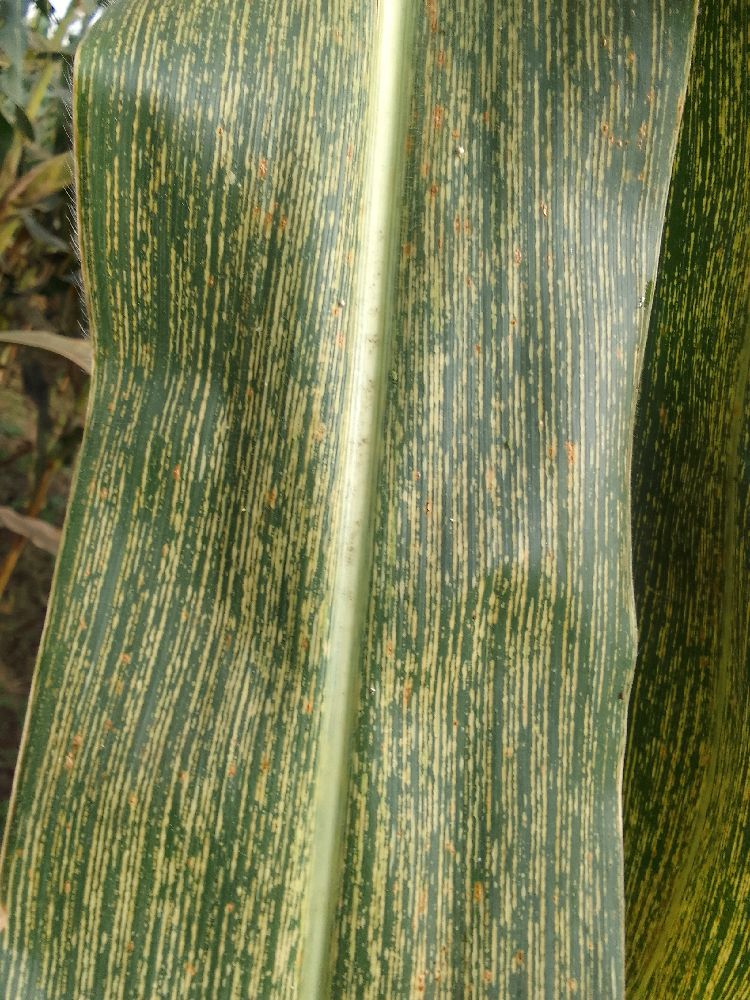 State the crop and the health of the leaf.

maize, maize streak virus
